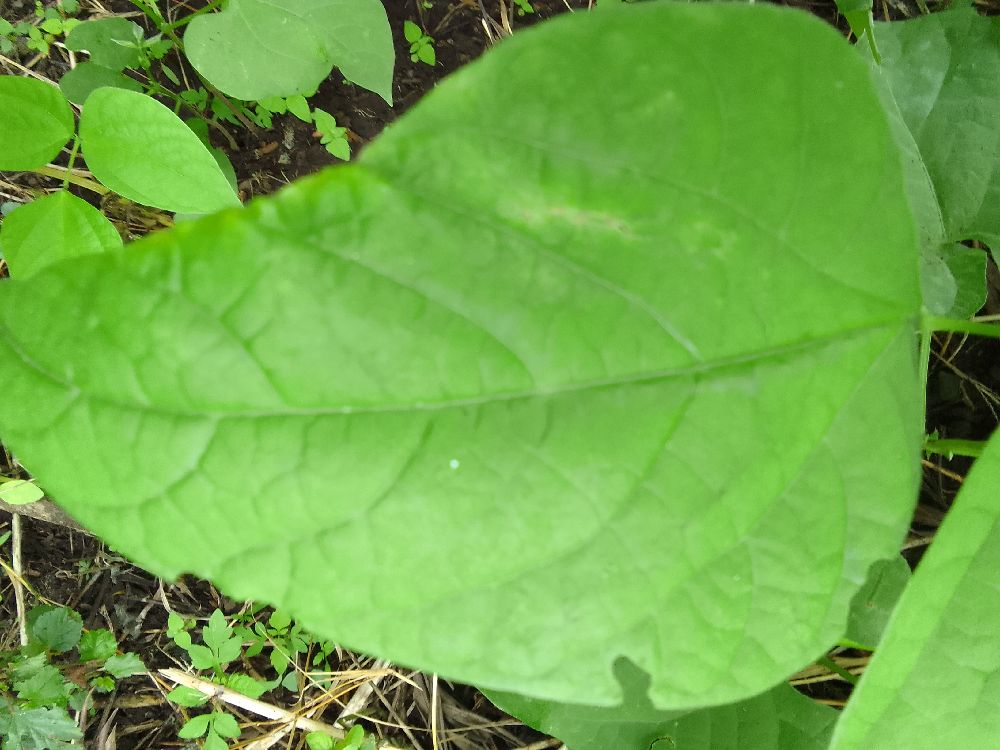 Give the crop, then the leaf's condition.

common bean, healthy
